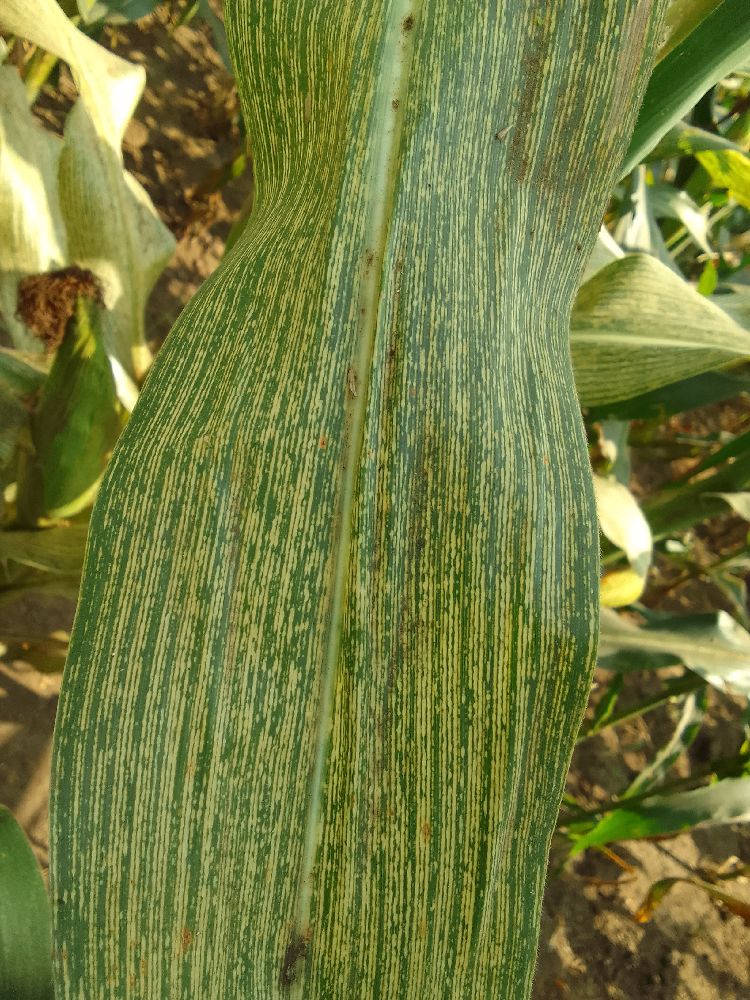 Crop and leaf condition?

maize, maize streak virus
